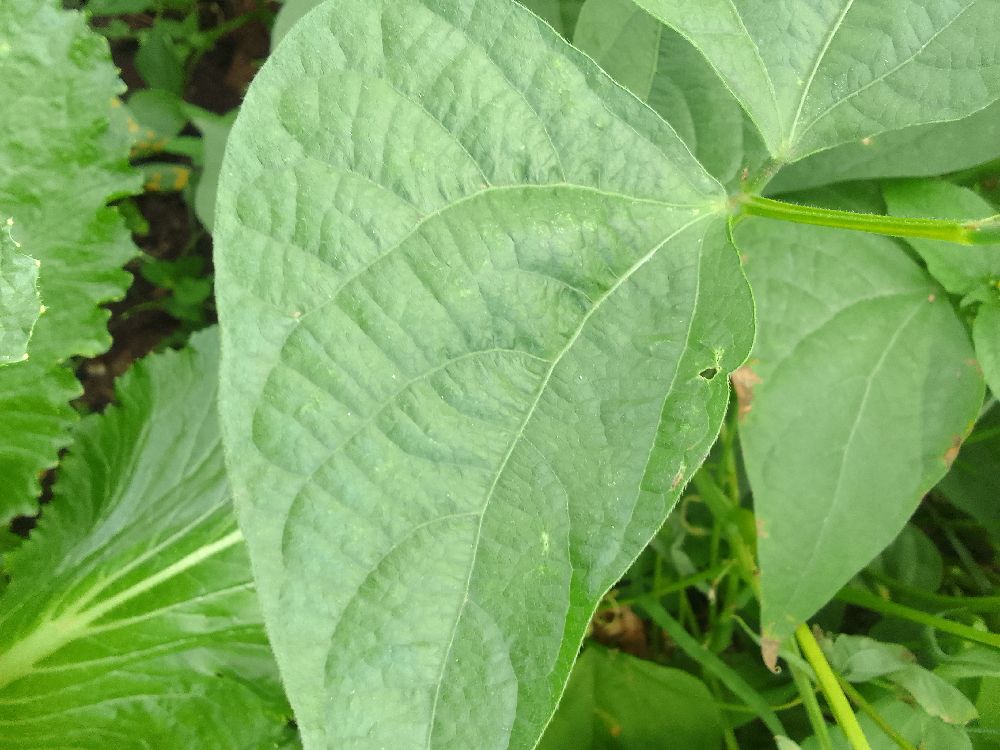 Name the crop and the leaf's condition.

common bean, healthy
